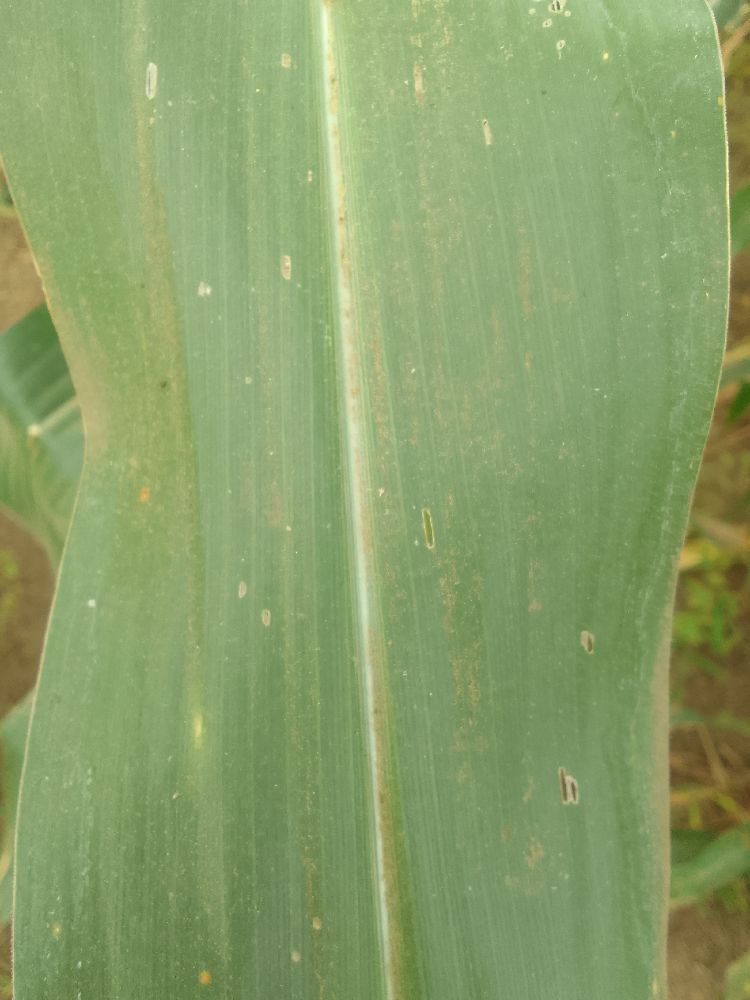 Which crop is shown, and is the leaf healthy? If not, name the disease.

maize, healthy
